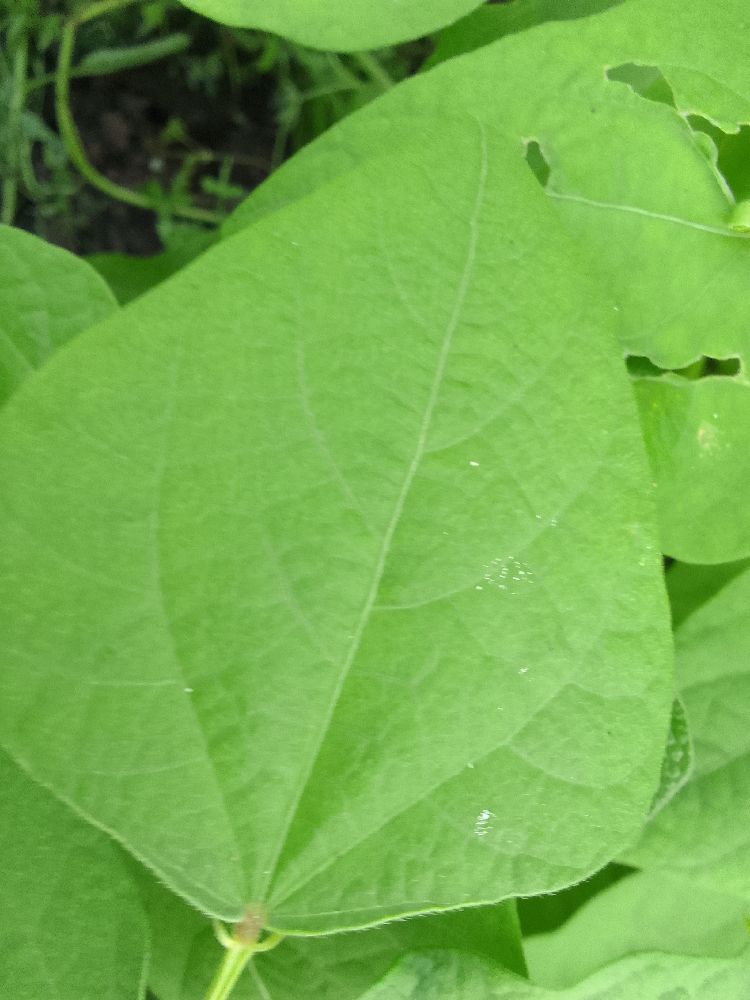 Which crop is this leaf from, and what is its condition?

common bean, healthy
